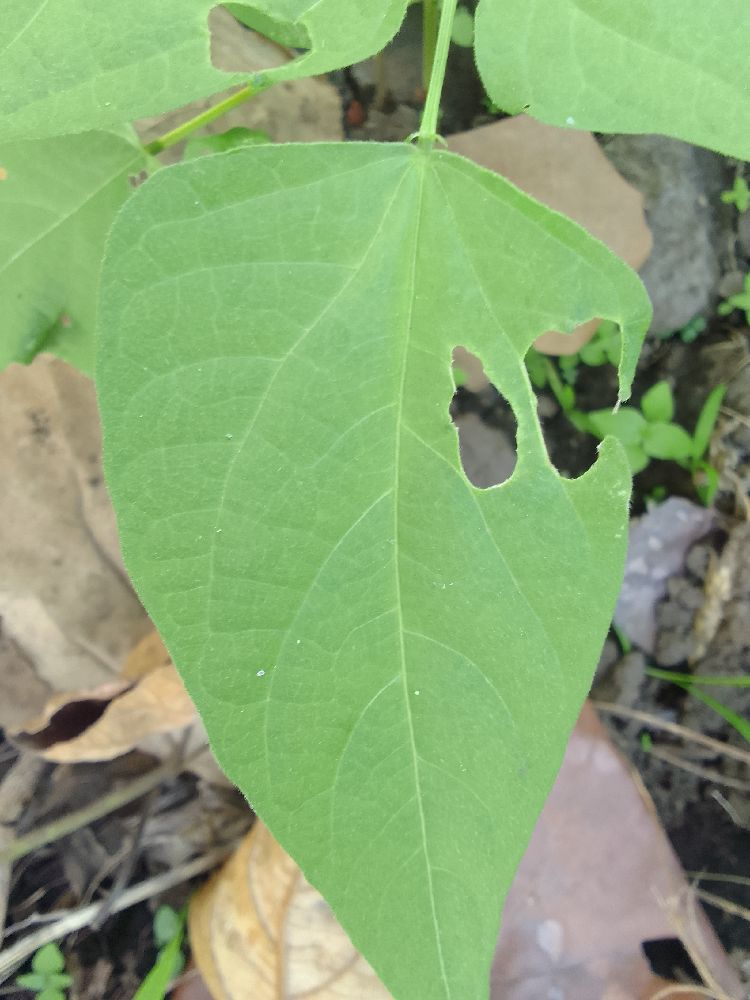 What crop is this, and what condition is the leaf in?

common bean, healthy
